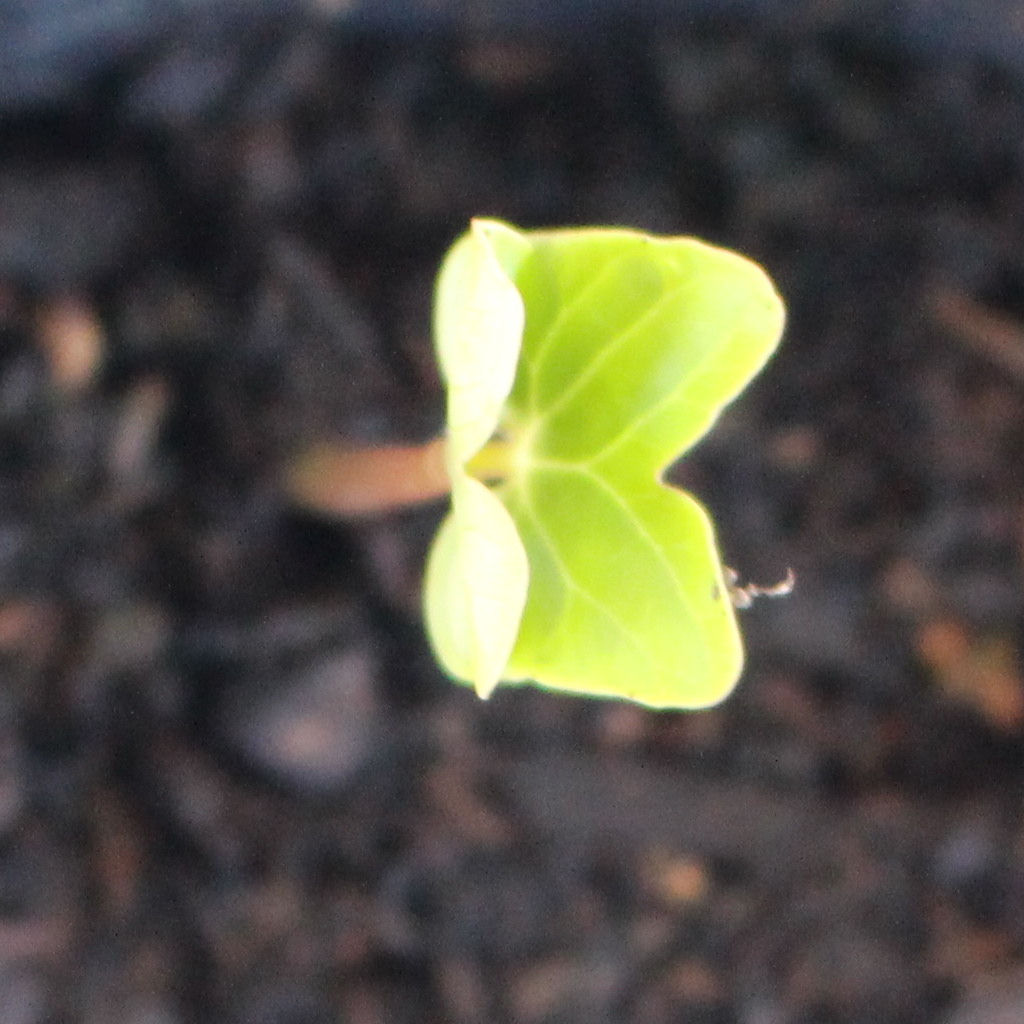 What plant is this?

Convolvulus arvensis
